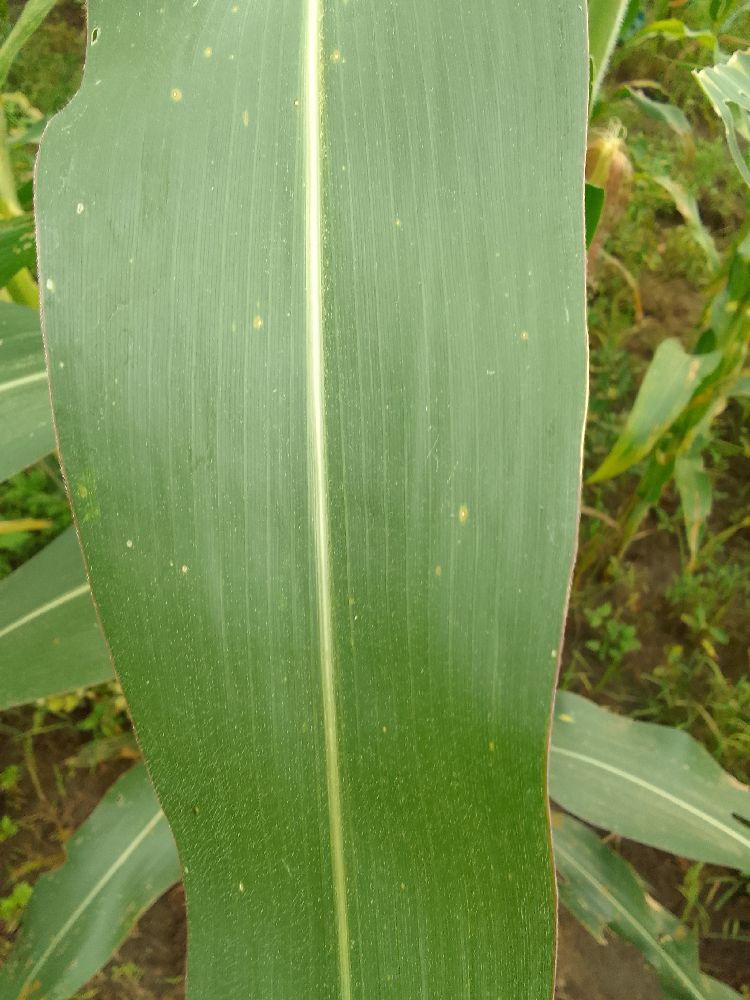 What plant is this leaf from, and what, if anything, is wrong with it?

maize, healthy
